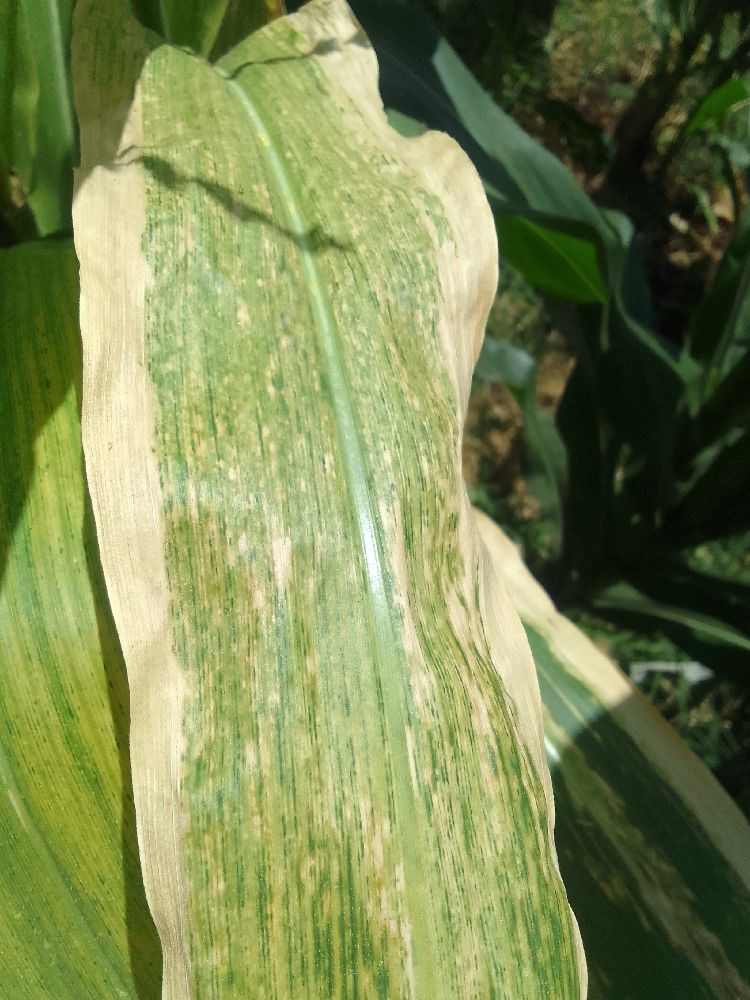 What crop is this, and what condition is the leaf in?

maize, maize lethal necrosis
